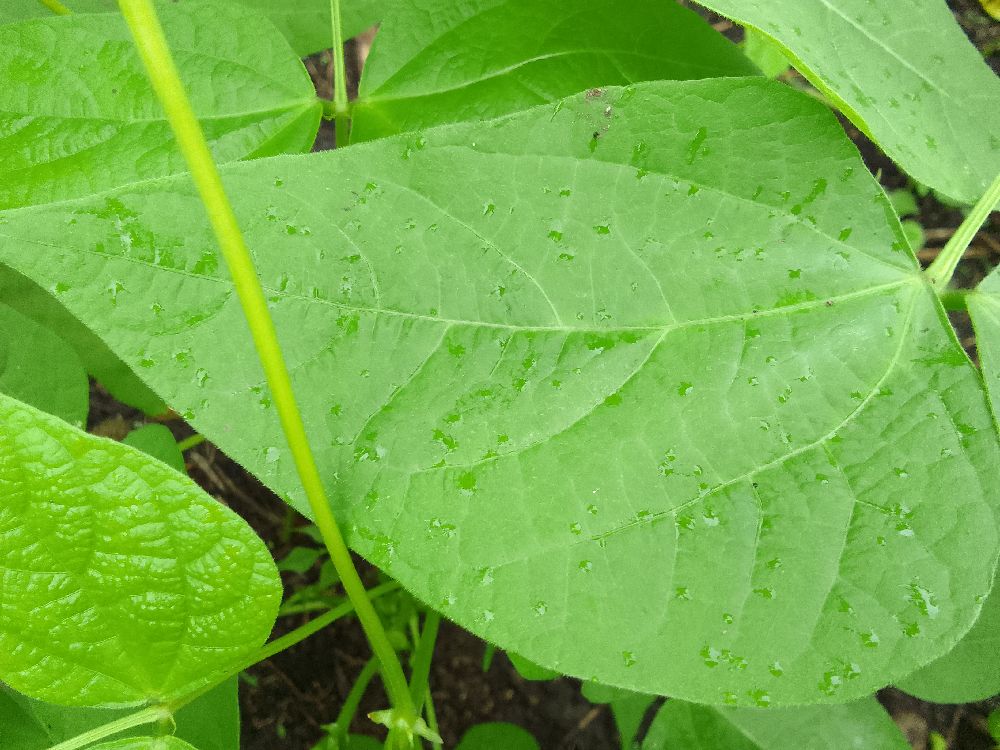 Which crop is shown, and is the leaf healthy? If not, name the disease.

common bean, healthy
